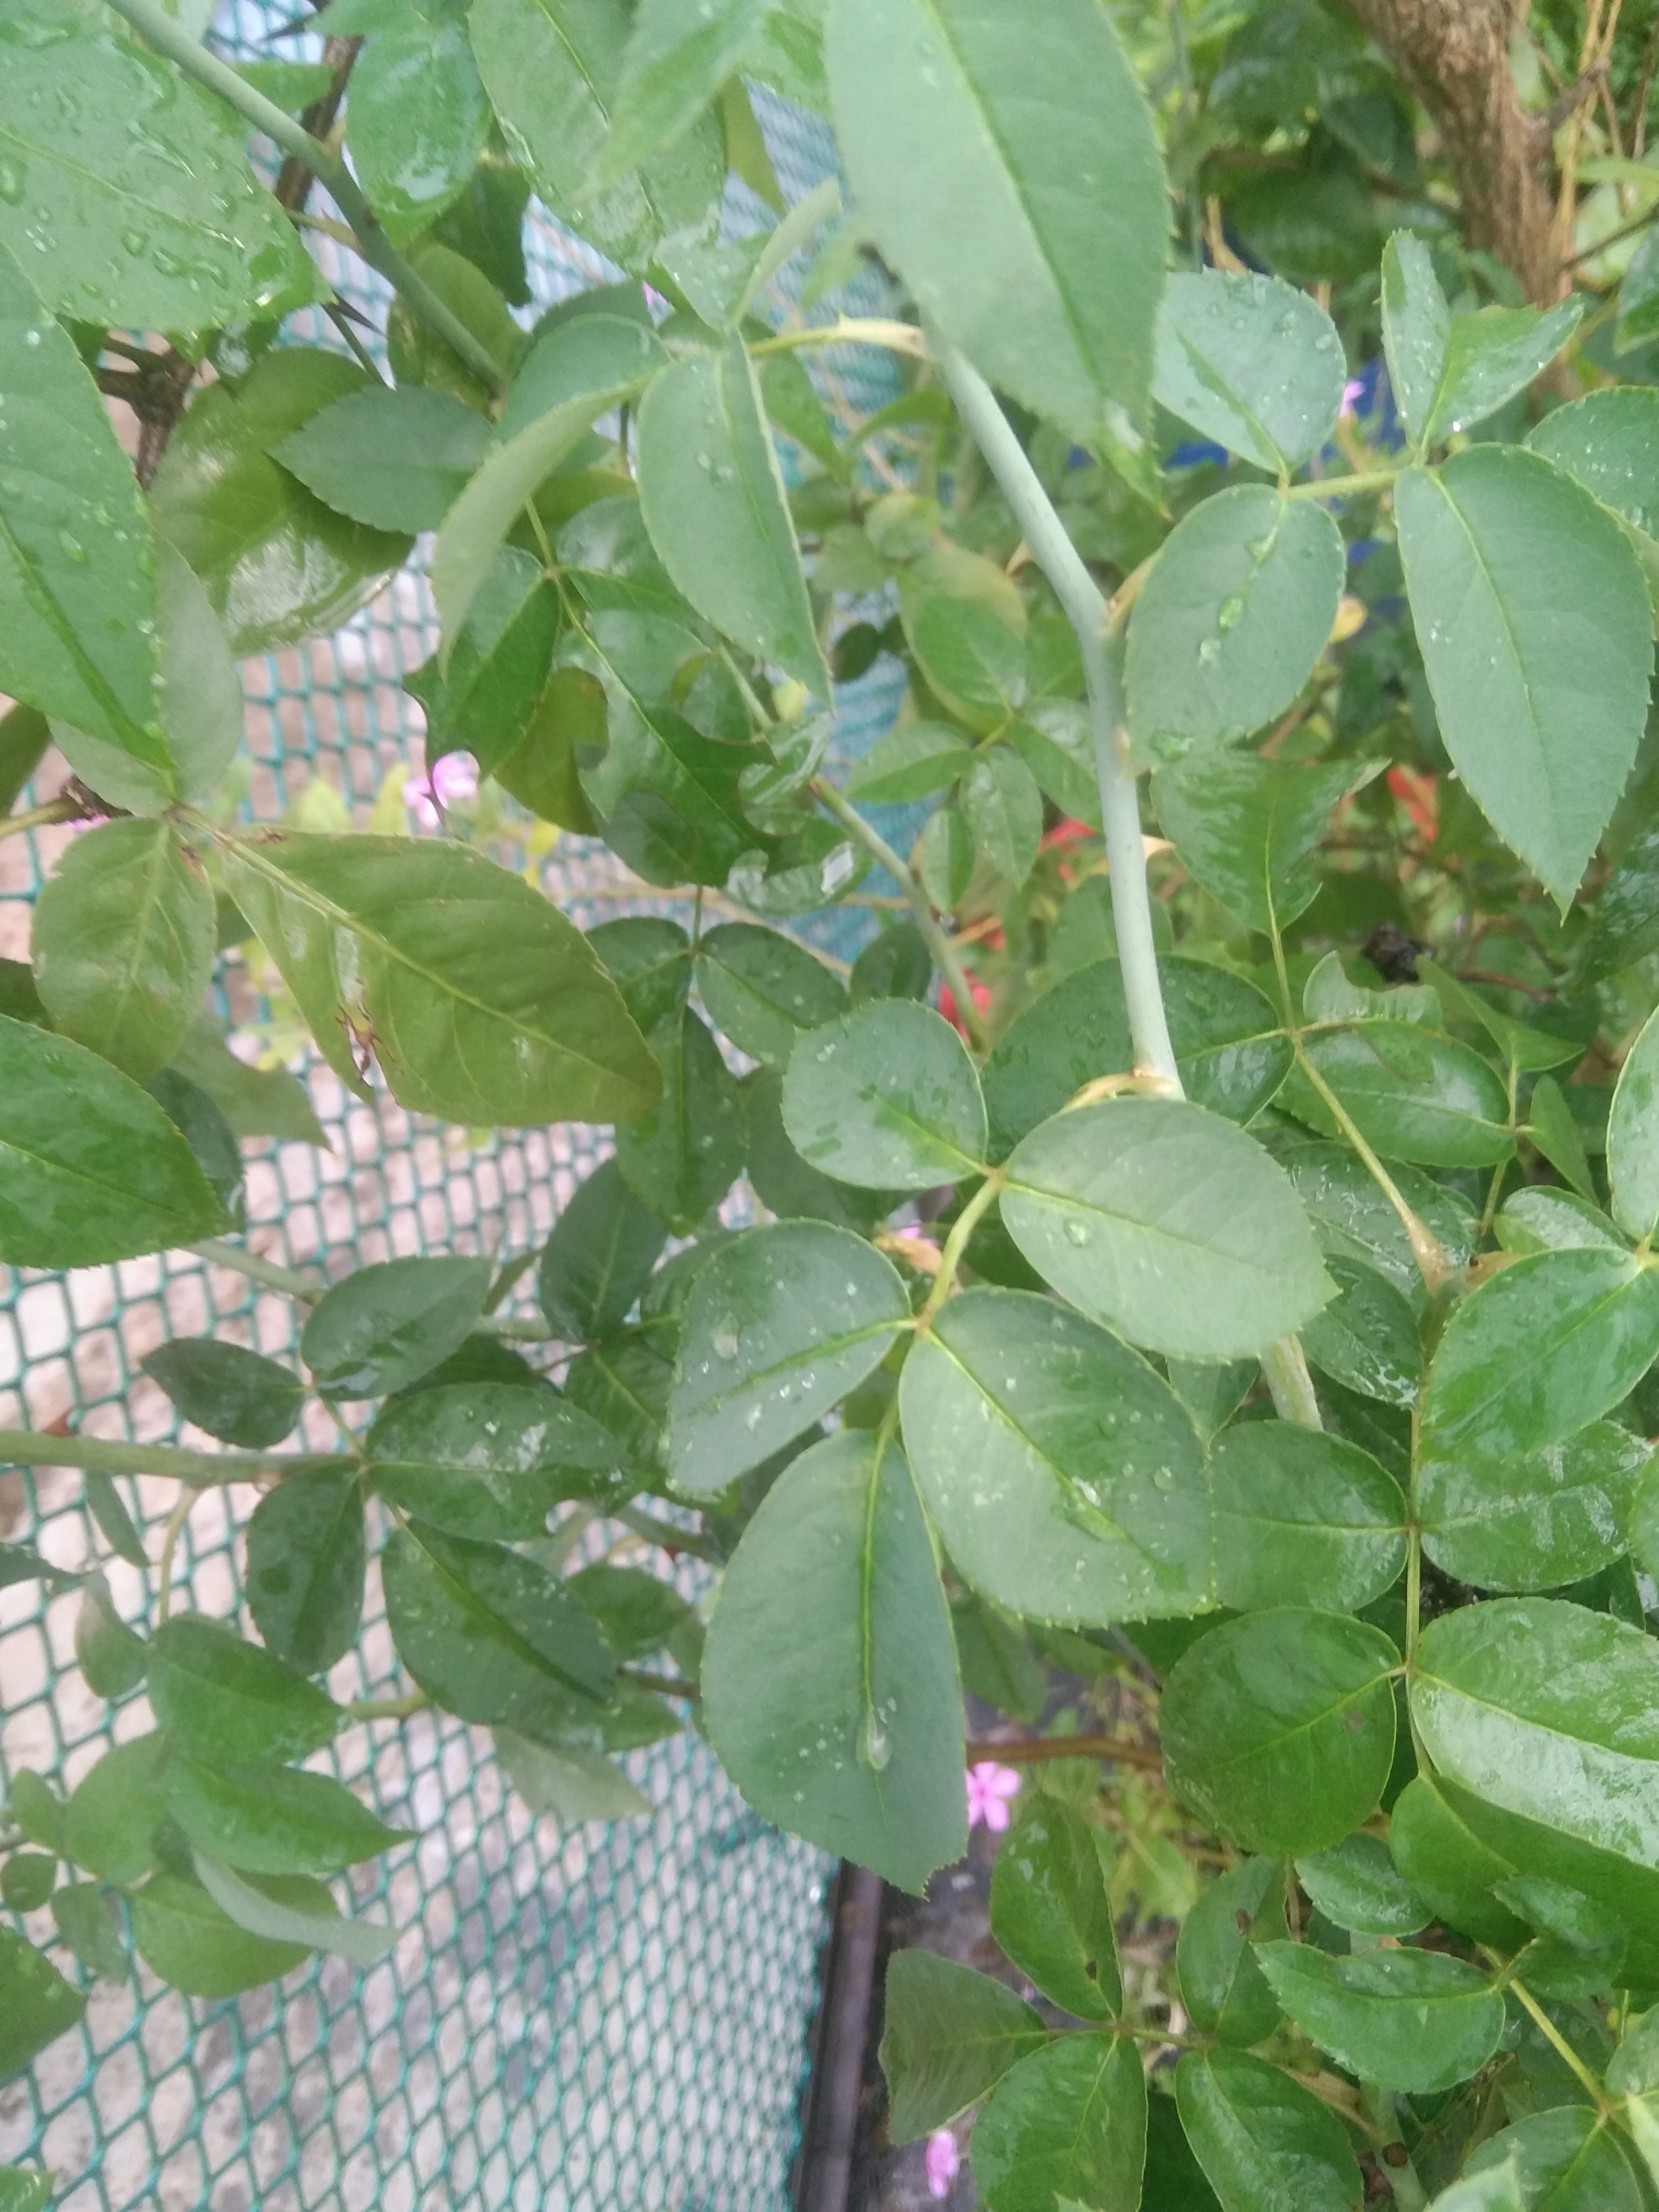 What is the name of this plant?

rose
